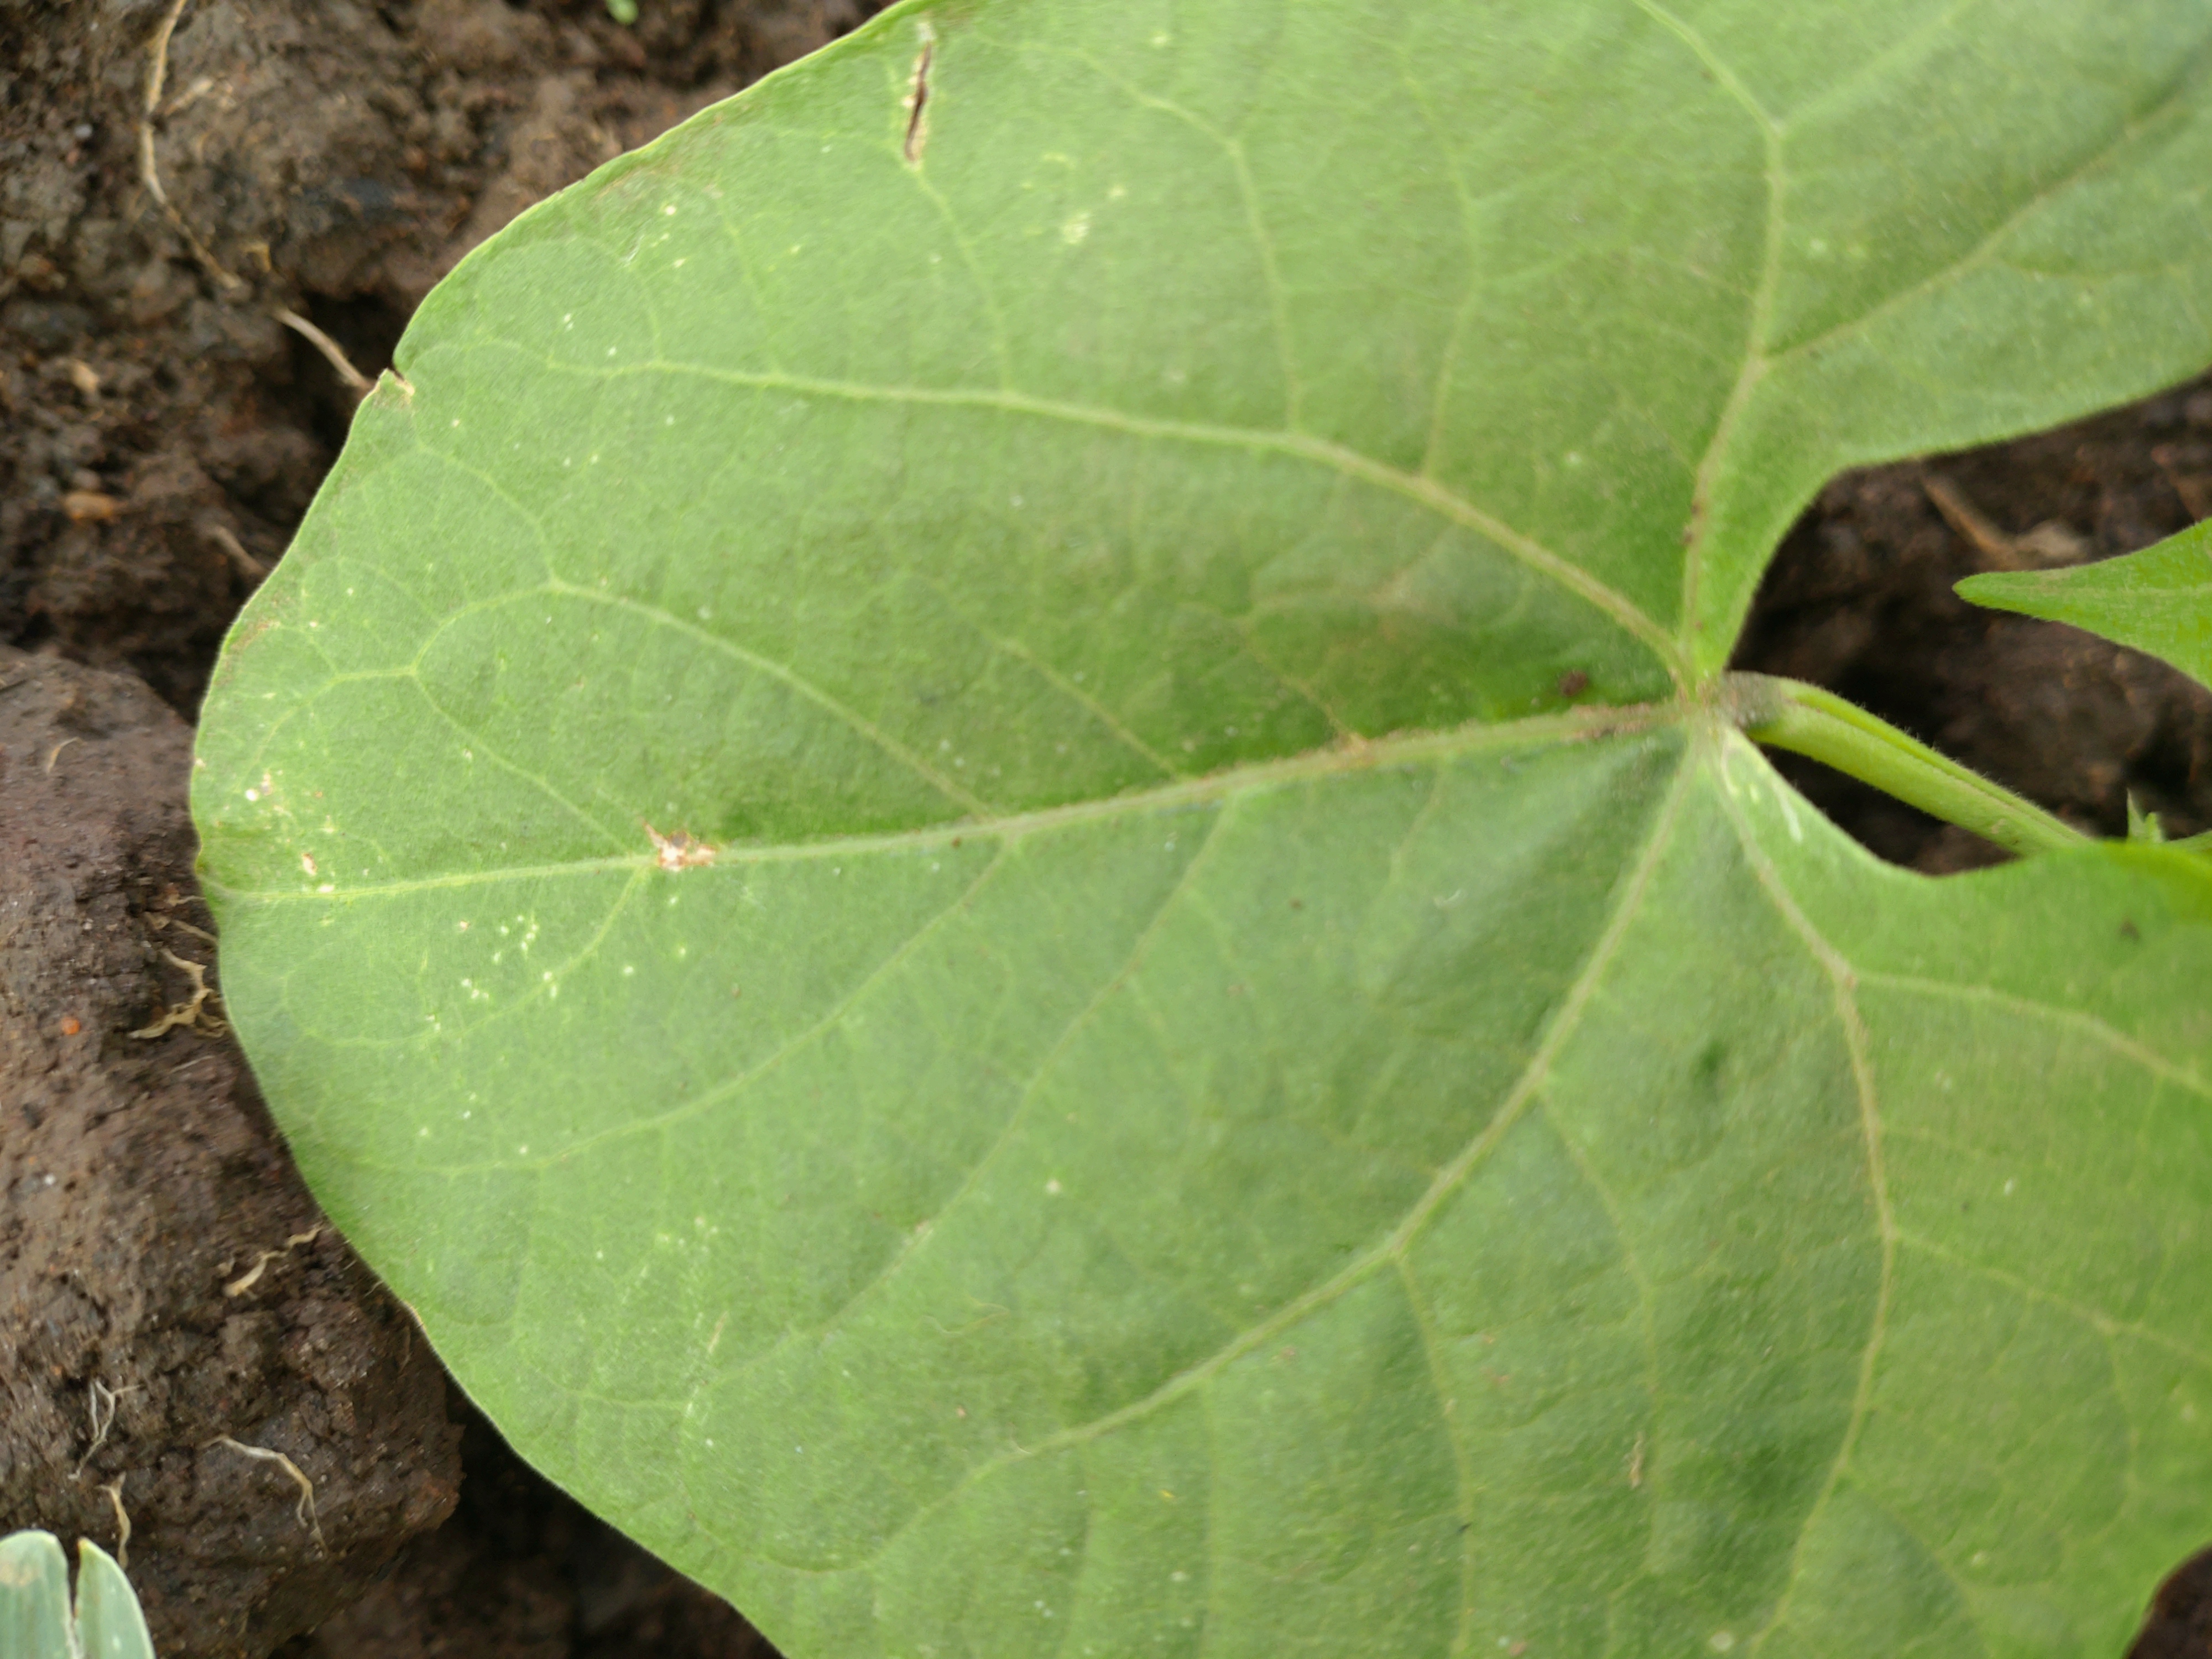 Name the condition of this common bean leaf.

healthy
